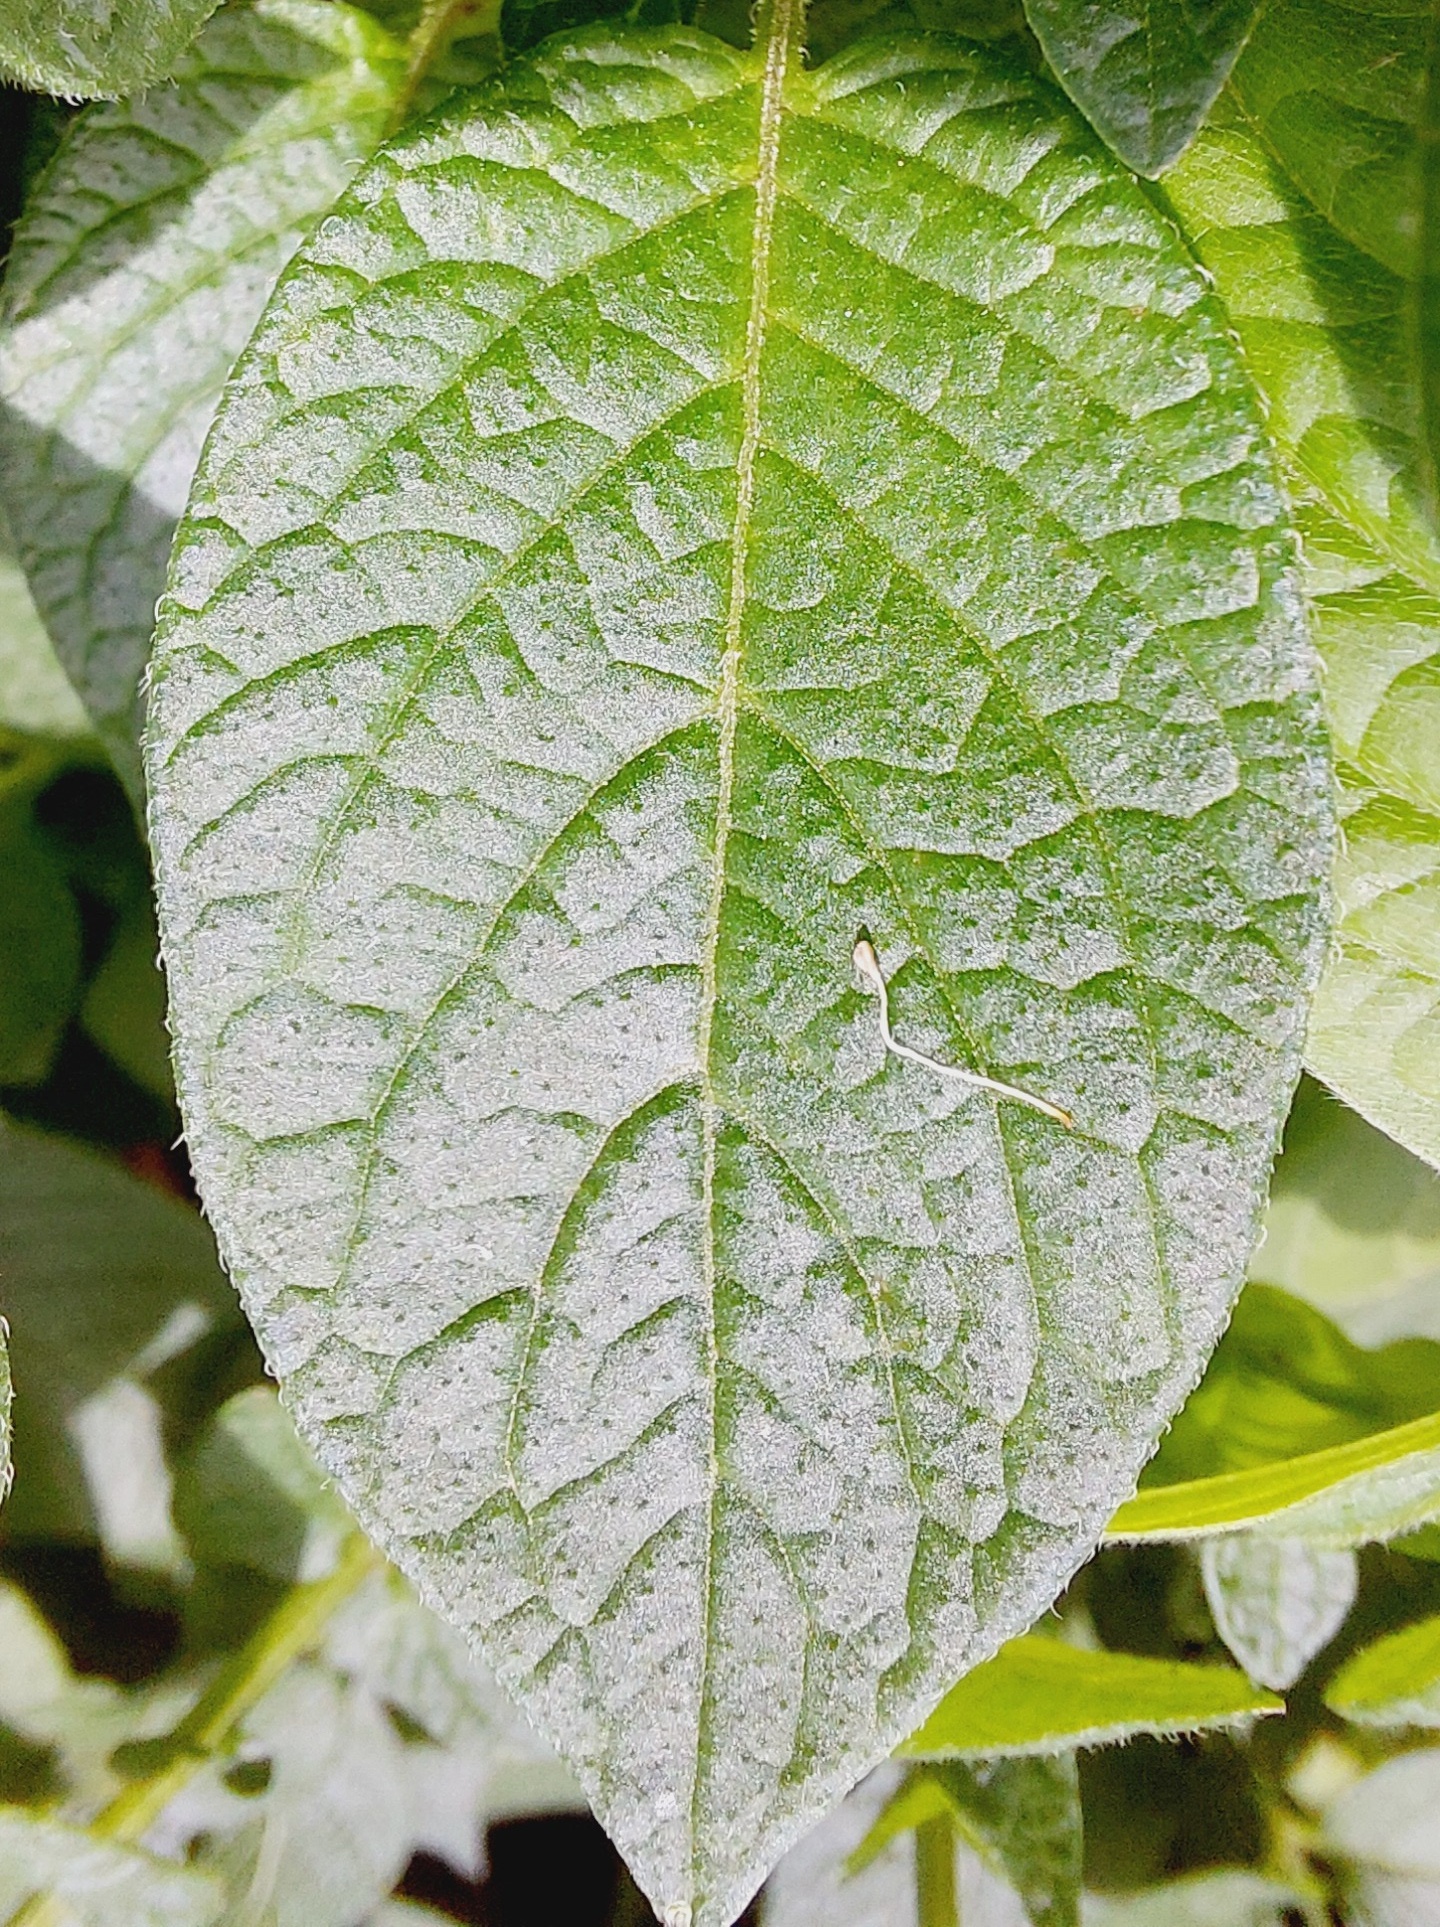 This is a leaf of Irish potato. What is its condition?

healthy
